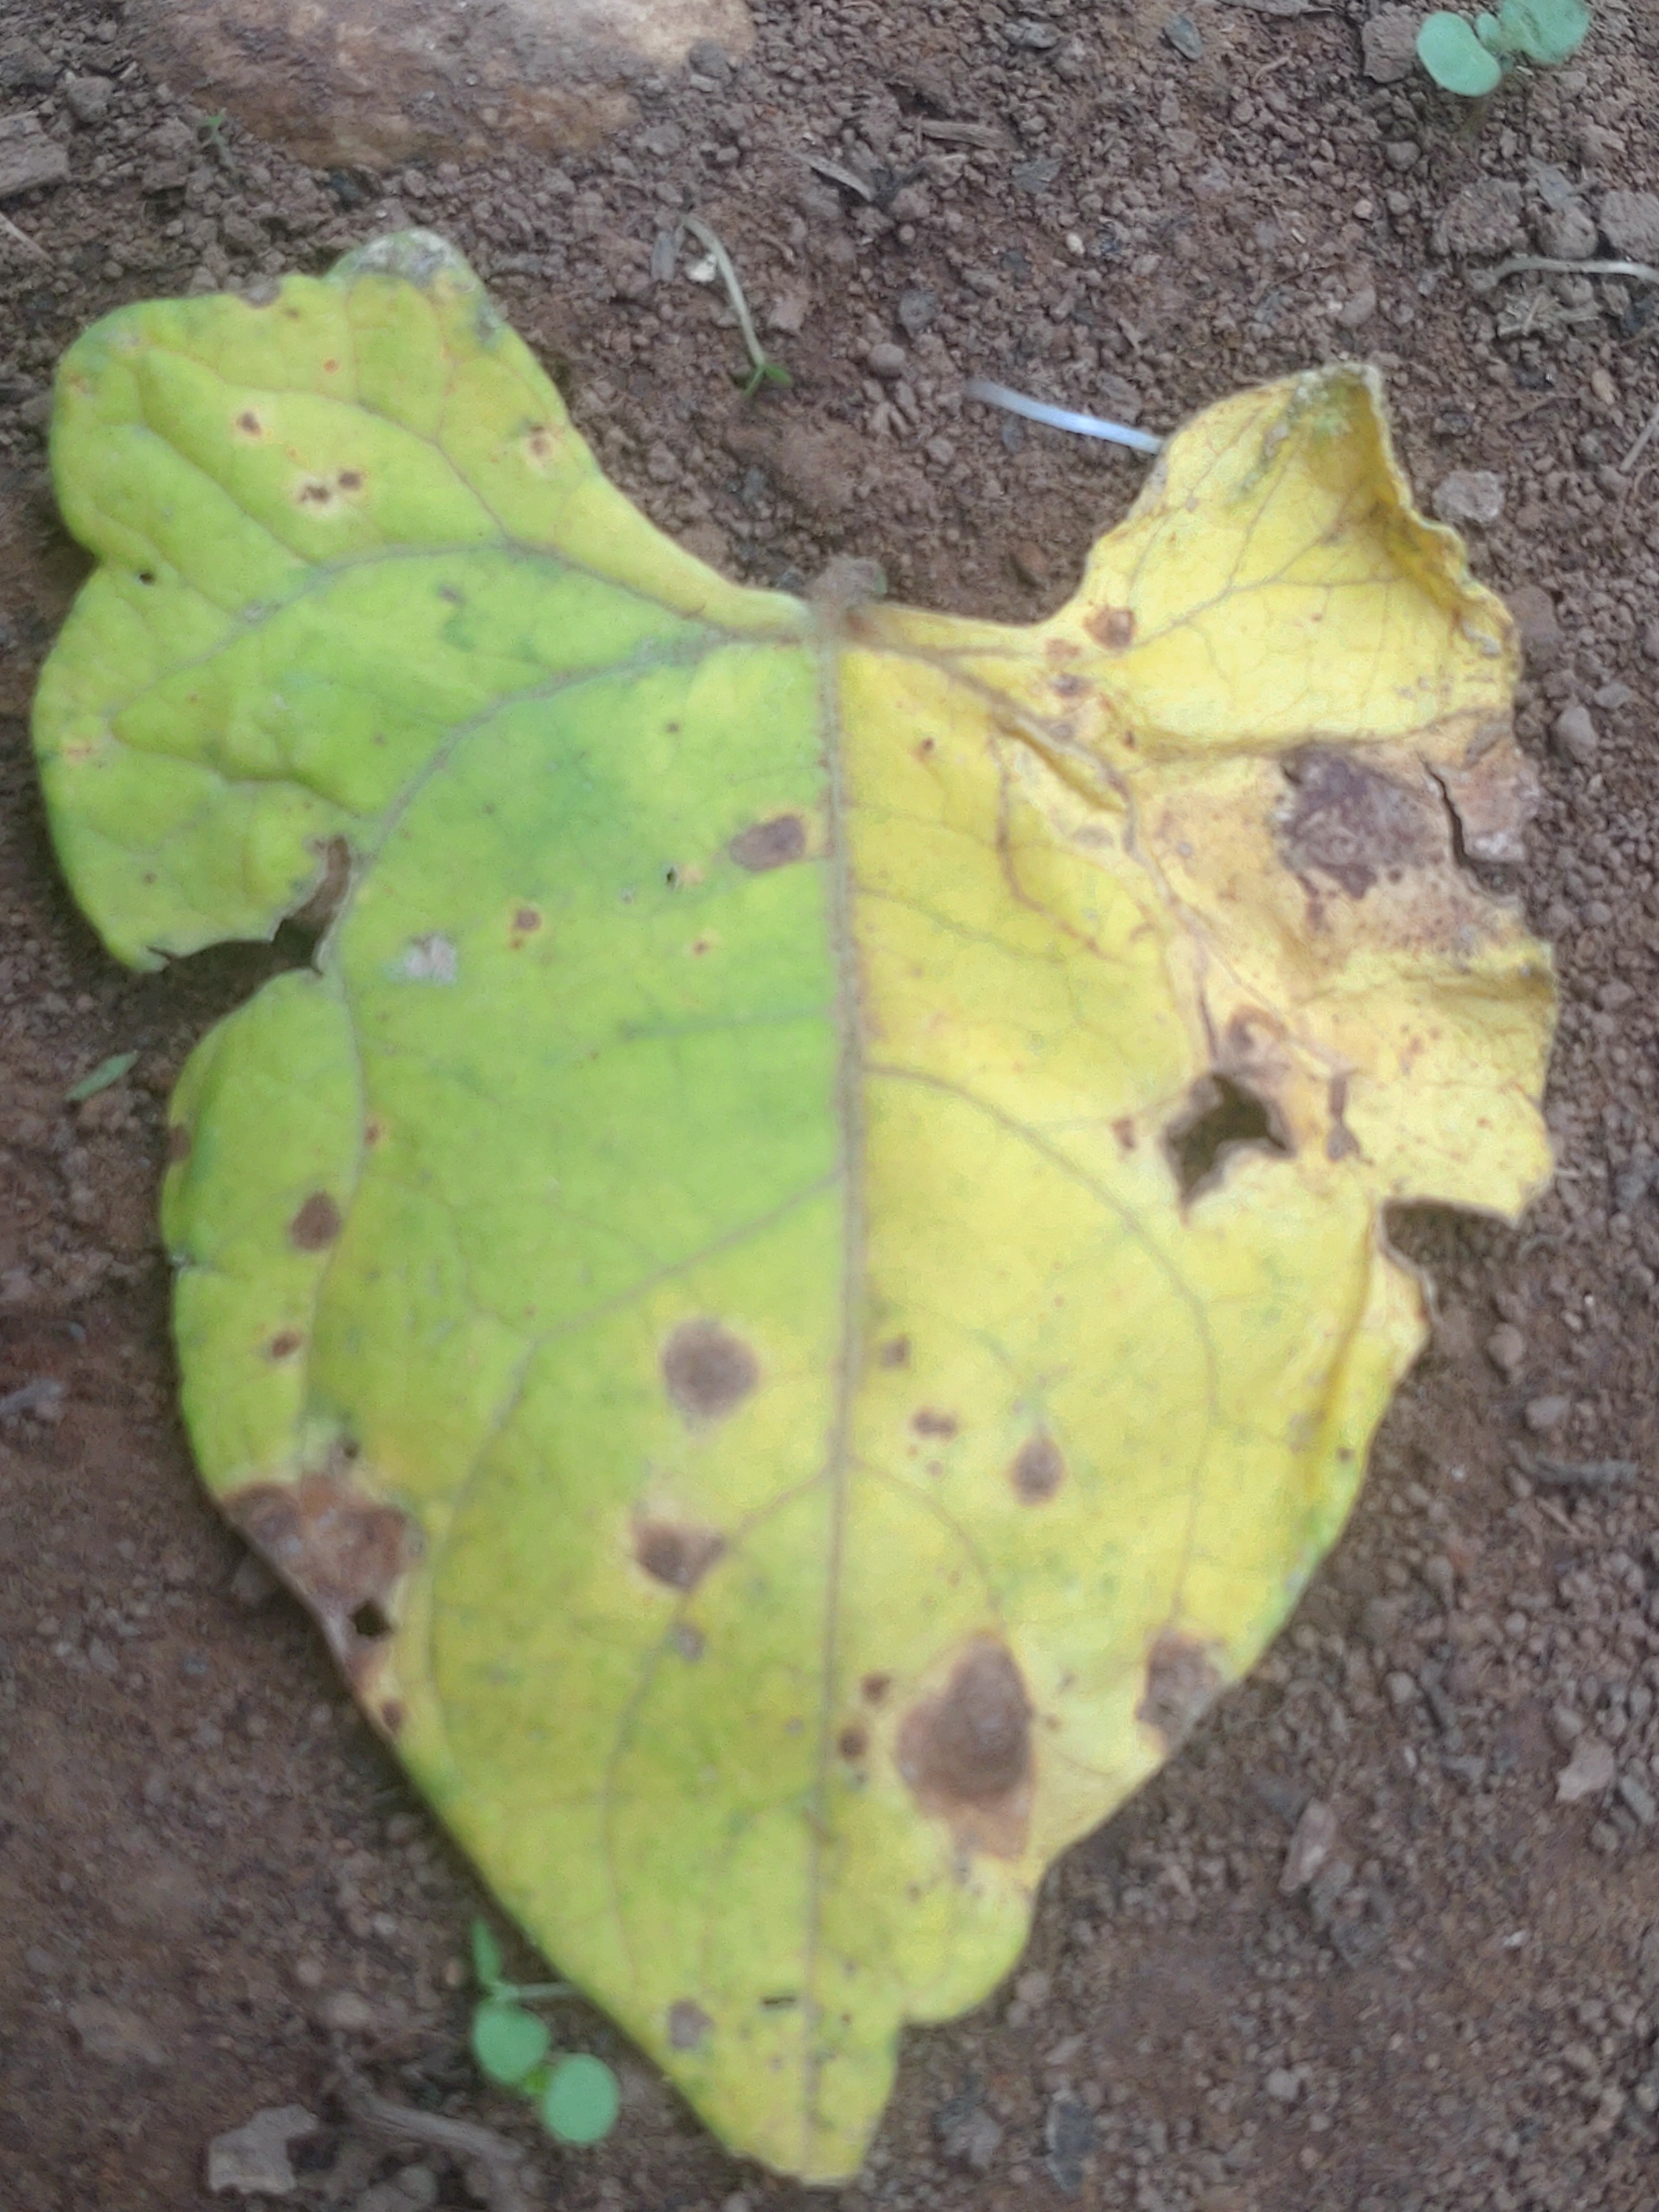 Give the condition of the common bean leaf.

anthracnose
